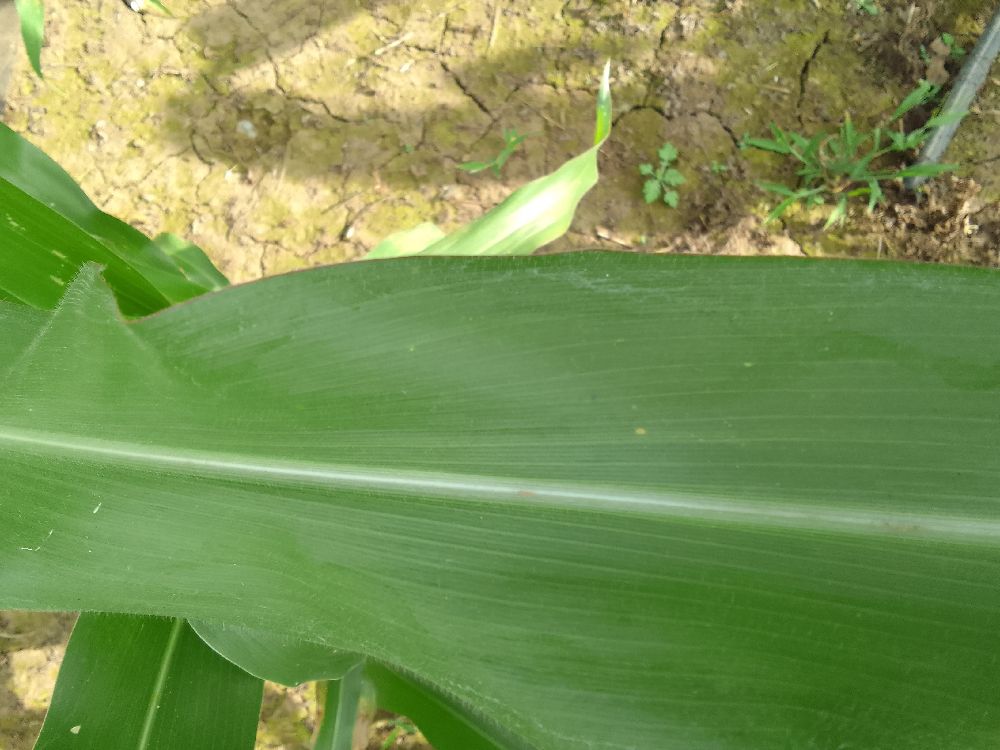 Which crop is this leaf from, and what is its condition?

maize, healthy
